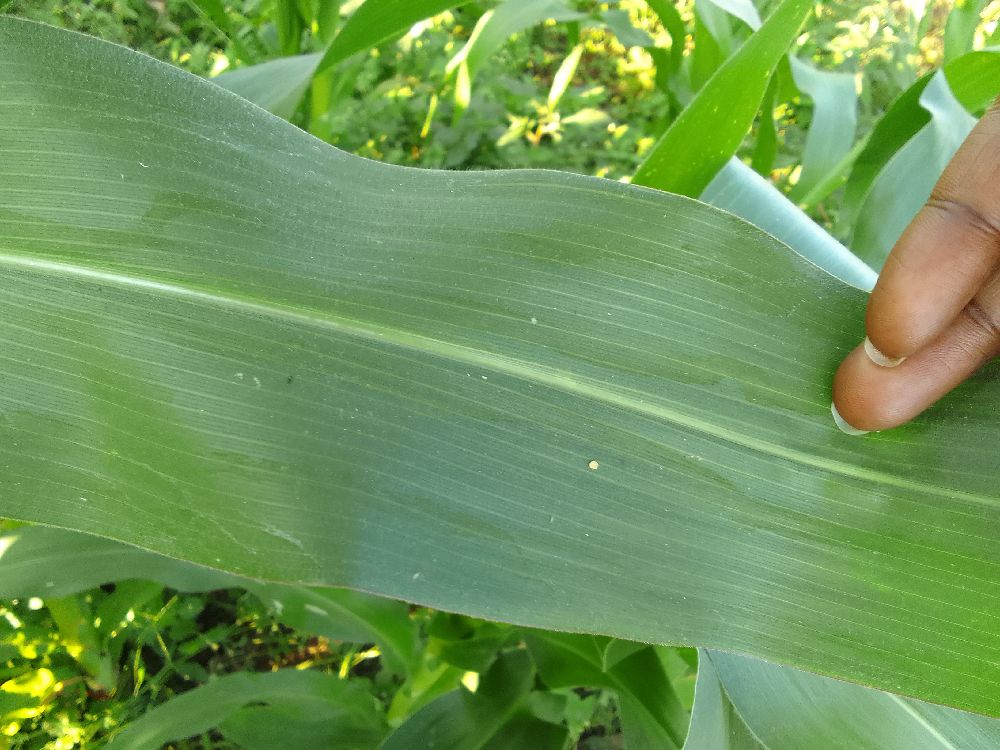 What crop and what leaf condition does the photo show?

maize, healthy
